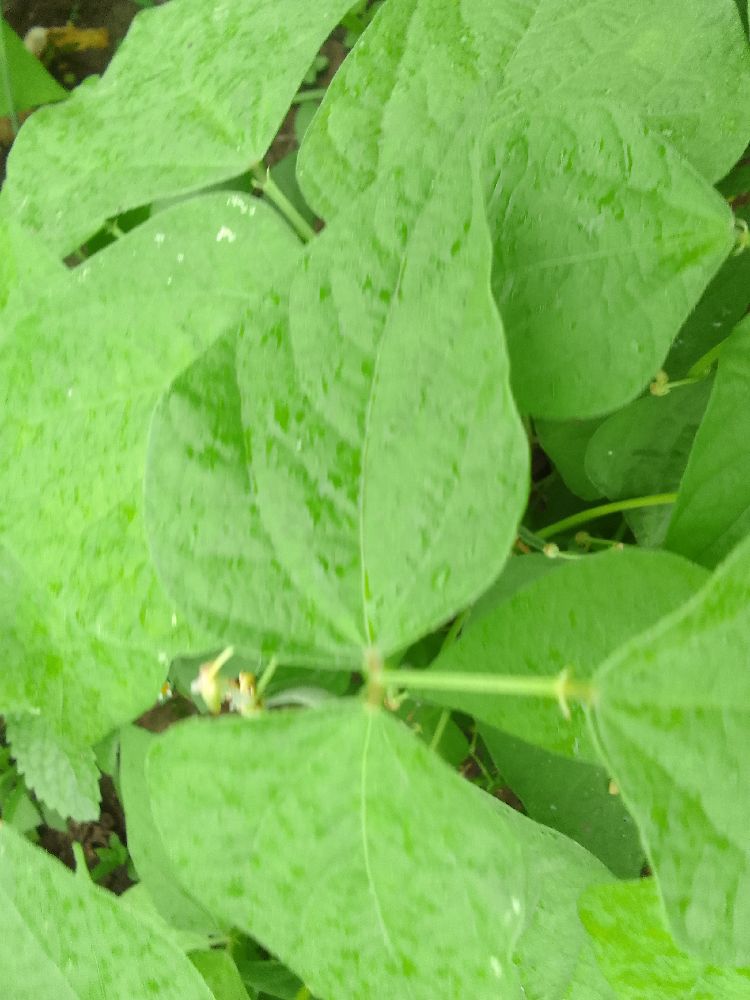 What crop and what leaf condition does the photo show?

common bean, healthy
